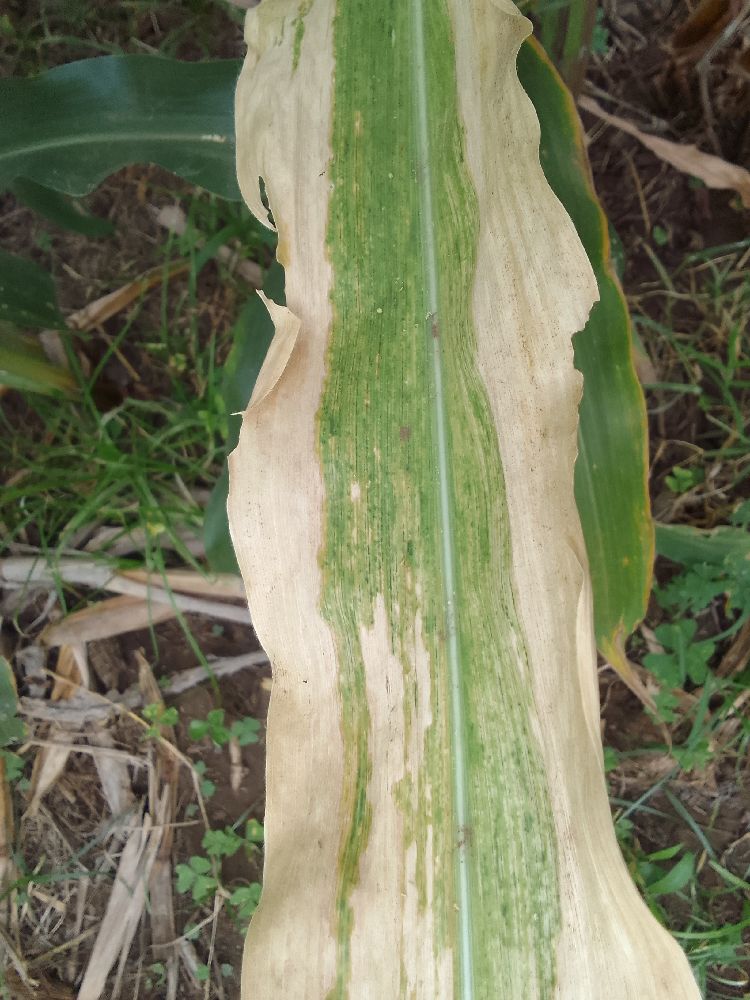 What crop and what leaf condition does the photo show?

maize, maize lethal necrosis
